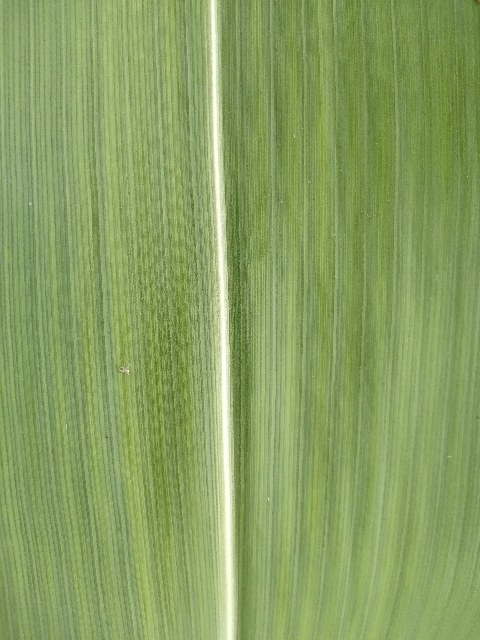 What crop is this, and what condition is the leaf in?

maize, healthy
